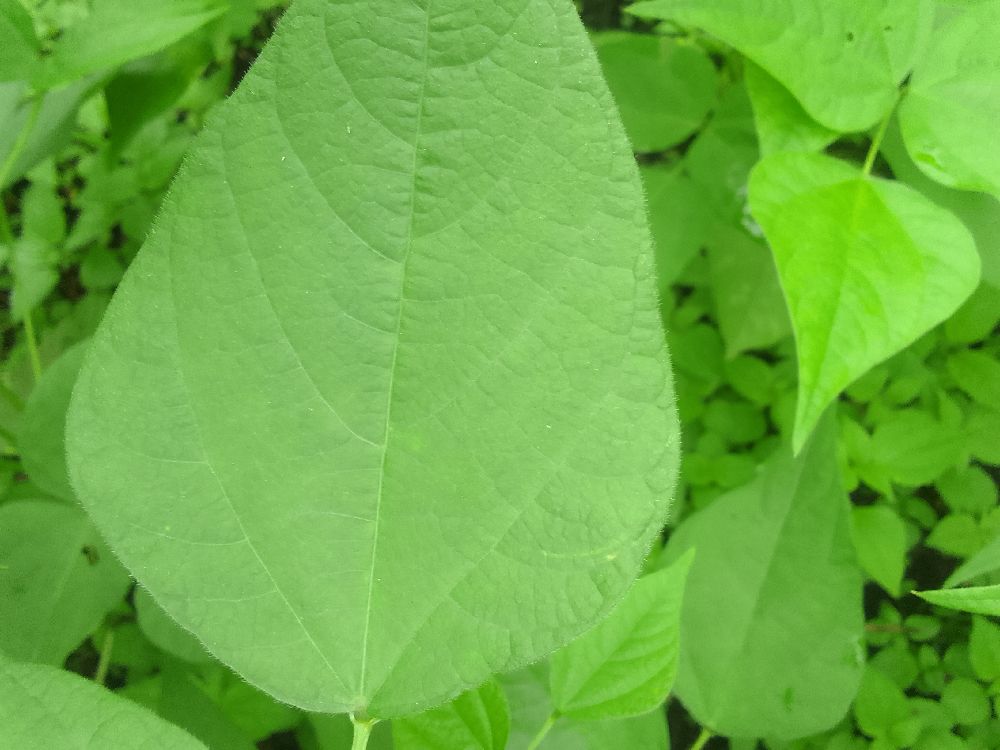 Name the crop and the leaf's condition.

common bean, healthy
